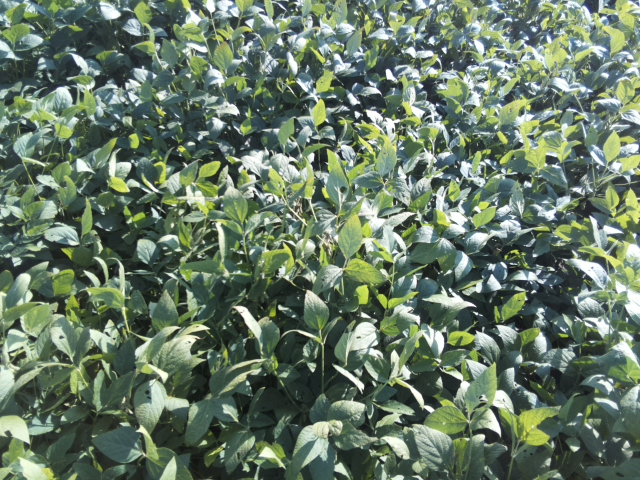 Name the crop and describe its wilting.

soybean, leaflets folding inward at secondary pulvinus with no turgor loss in leaflets or petioles
